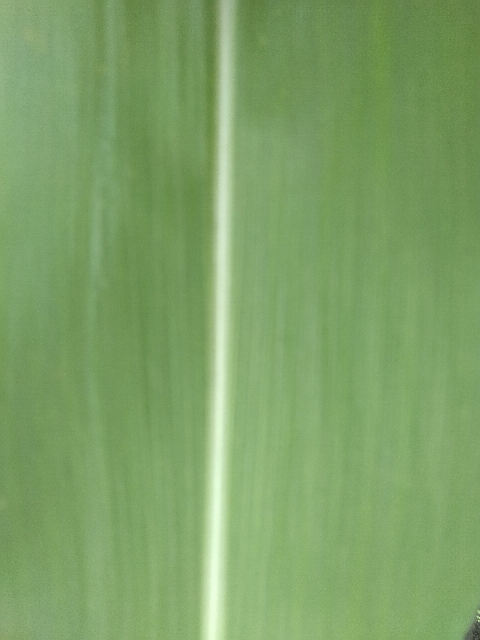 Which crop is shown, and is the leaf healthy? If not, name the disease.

maize, healthy
